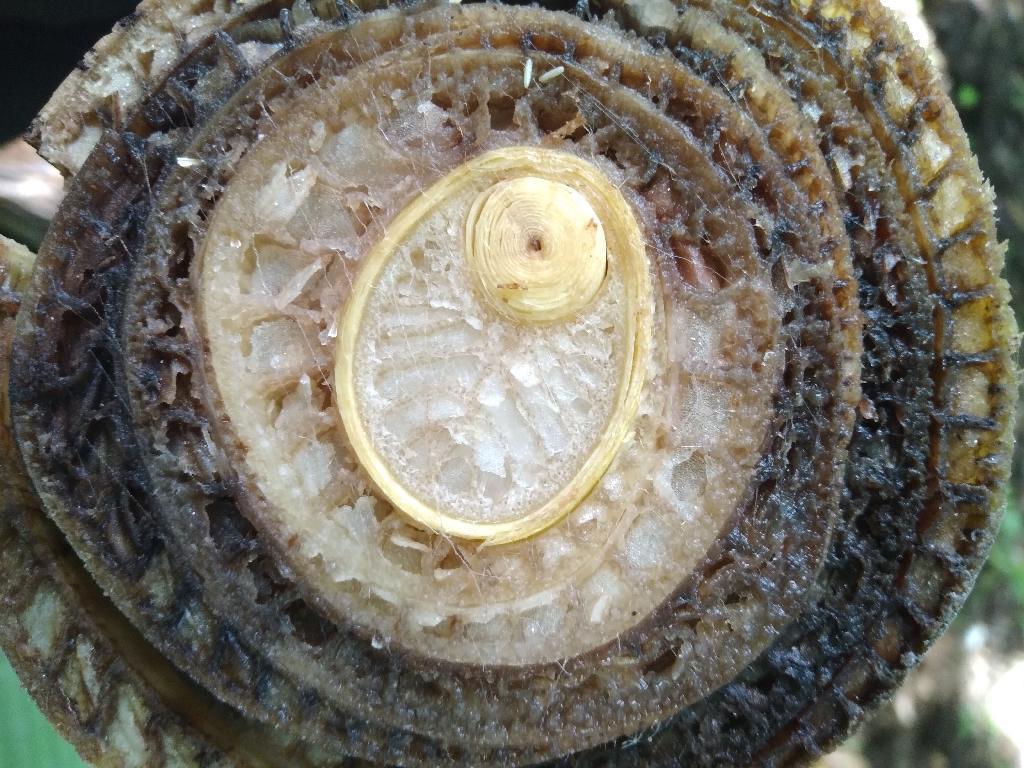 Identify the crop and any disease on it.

banana, fusarium wilt race 1
